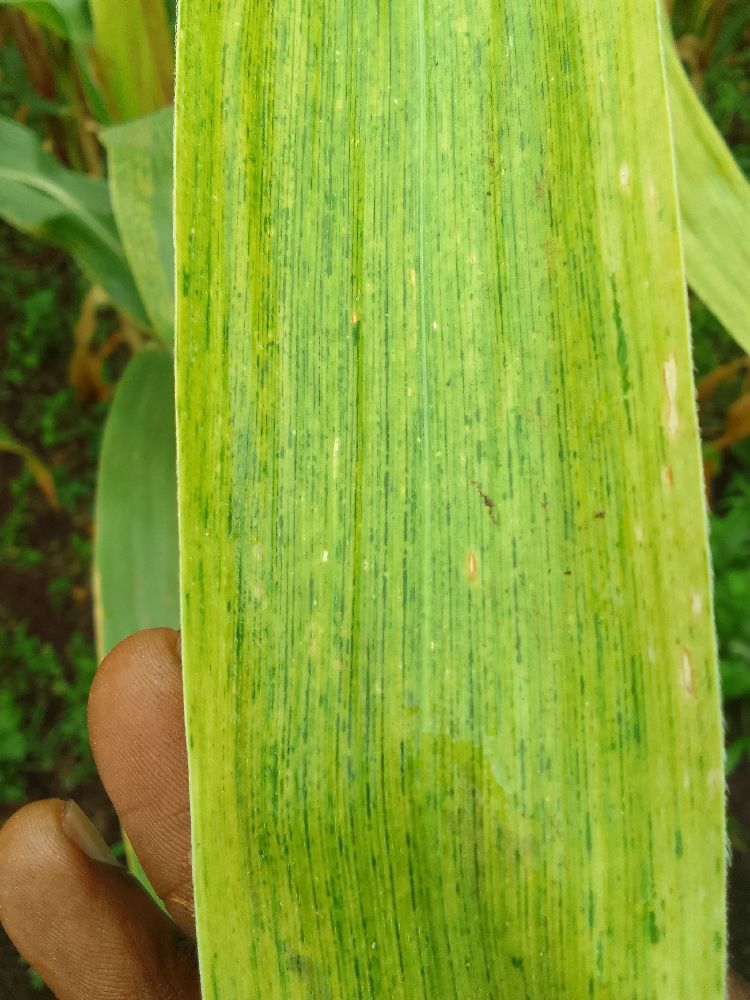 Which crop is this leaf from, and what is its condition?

maize, maize lethal necrosis
